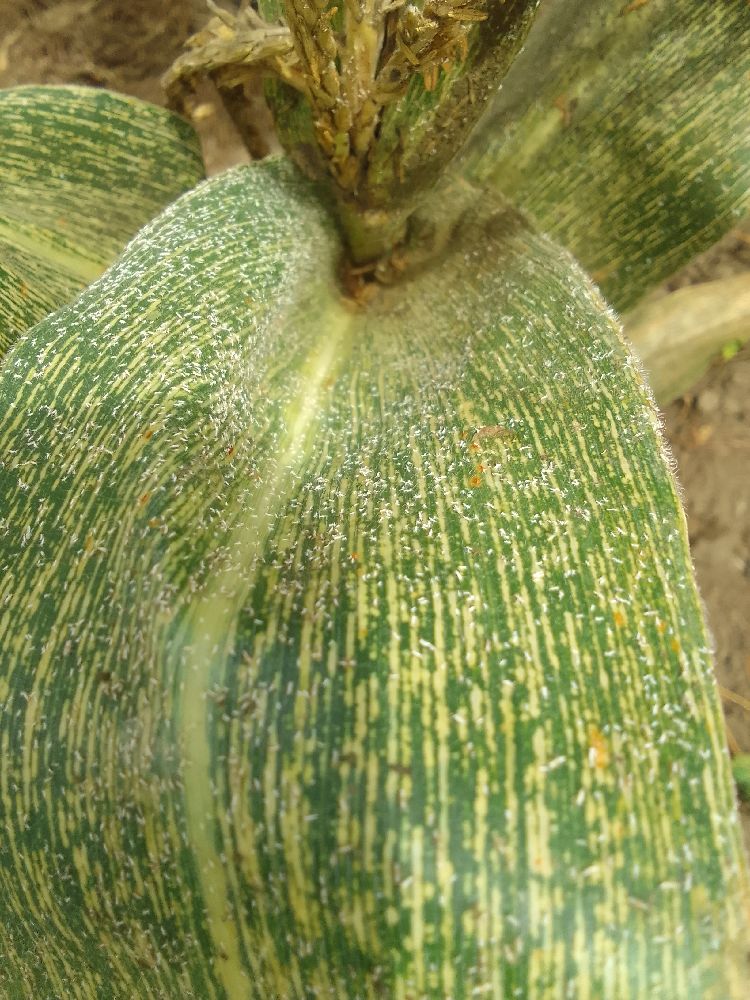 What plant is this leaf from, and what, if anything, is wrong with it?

maize, maize streak virus
